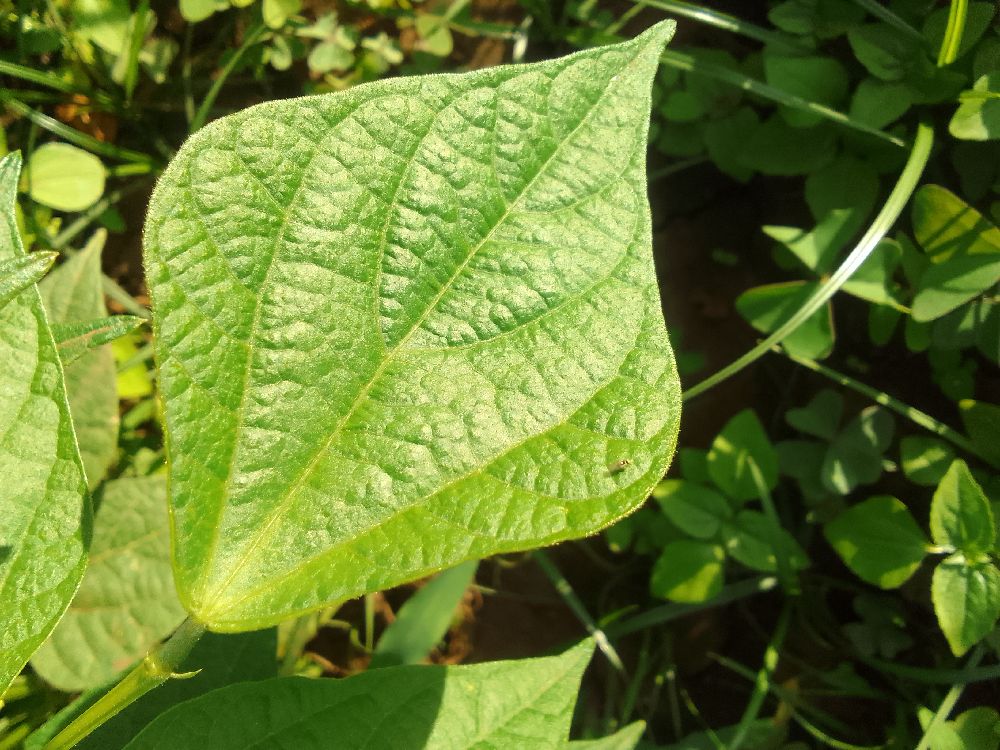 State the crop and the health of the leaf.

common bean, healthy
